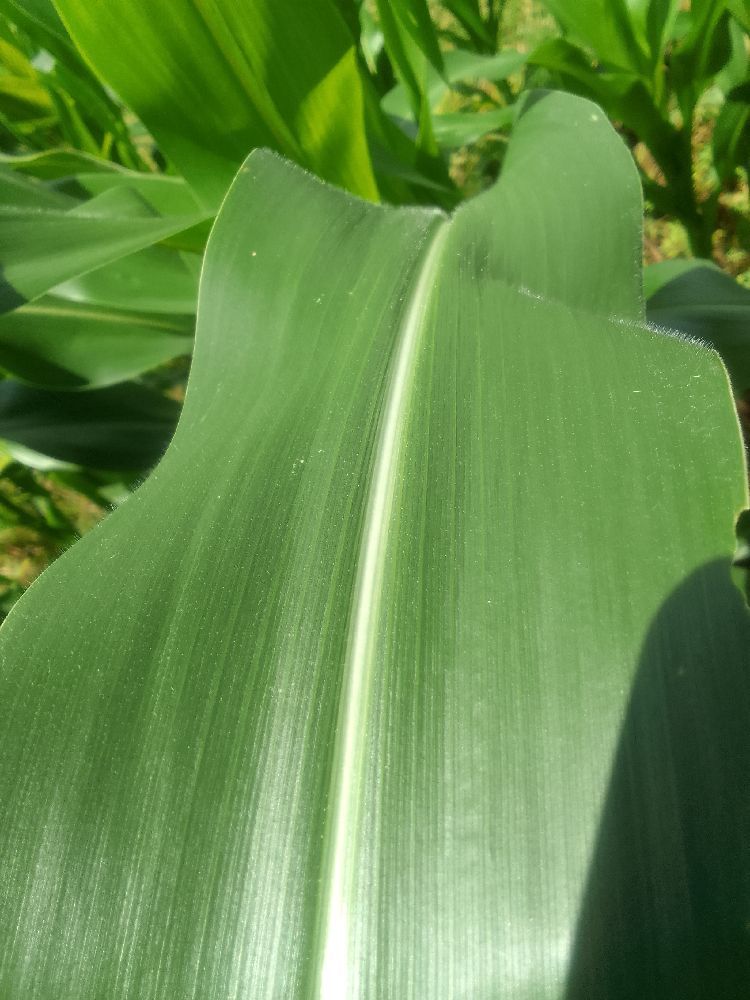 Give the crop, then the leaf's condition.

maize, healthy
